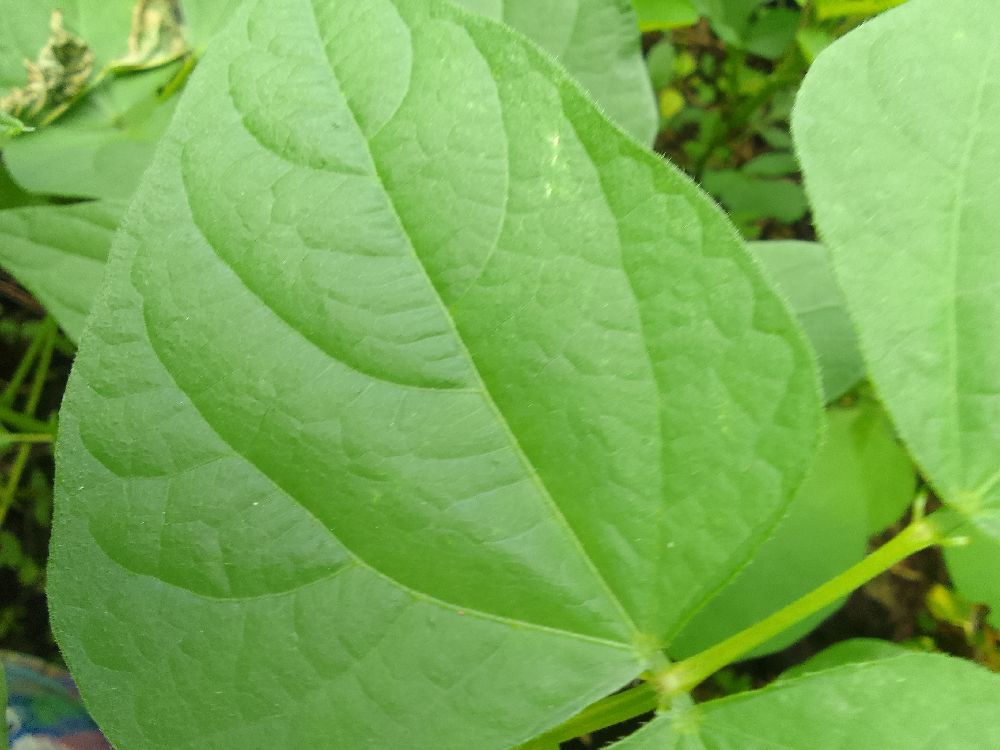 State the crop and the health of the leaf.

common bean, healthy
